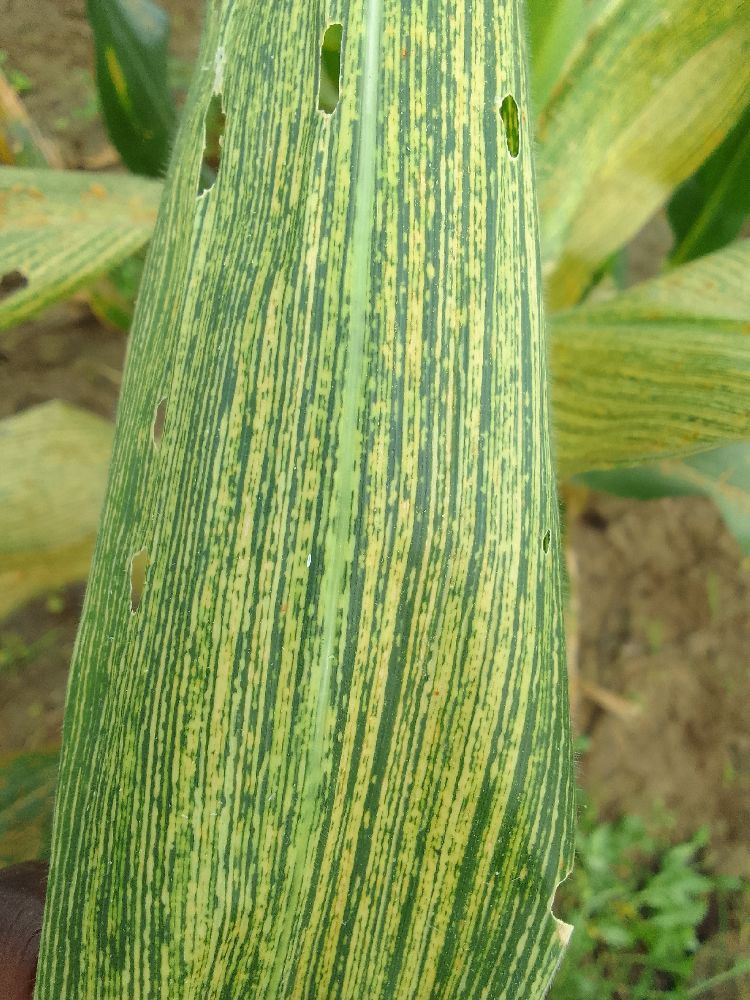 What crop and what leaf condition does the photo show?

maize, maize streak virus
